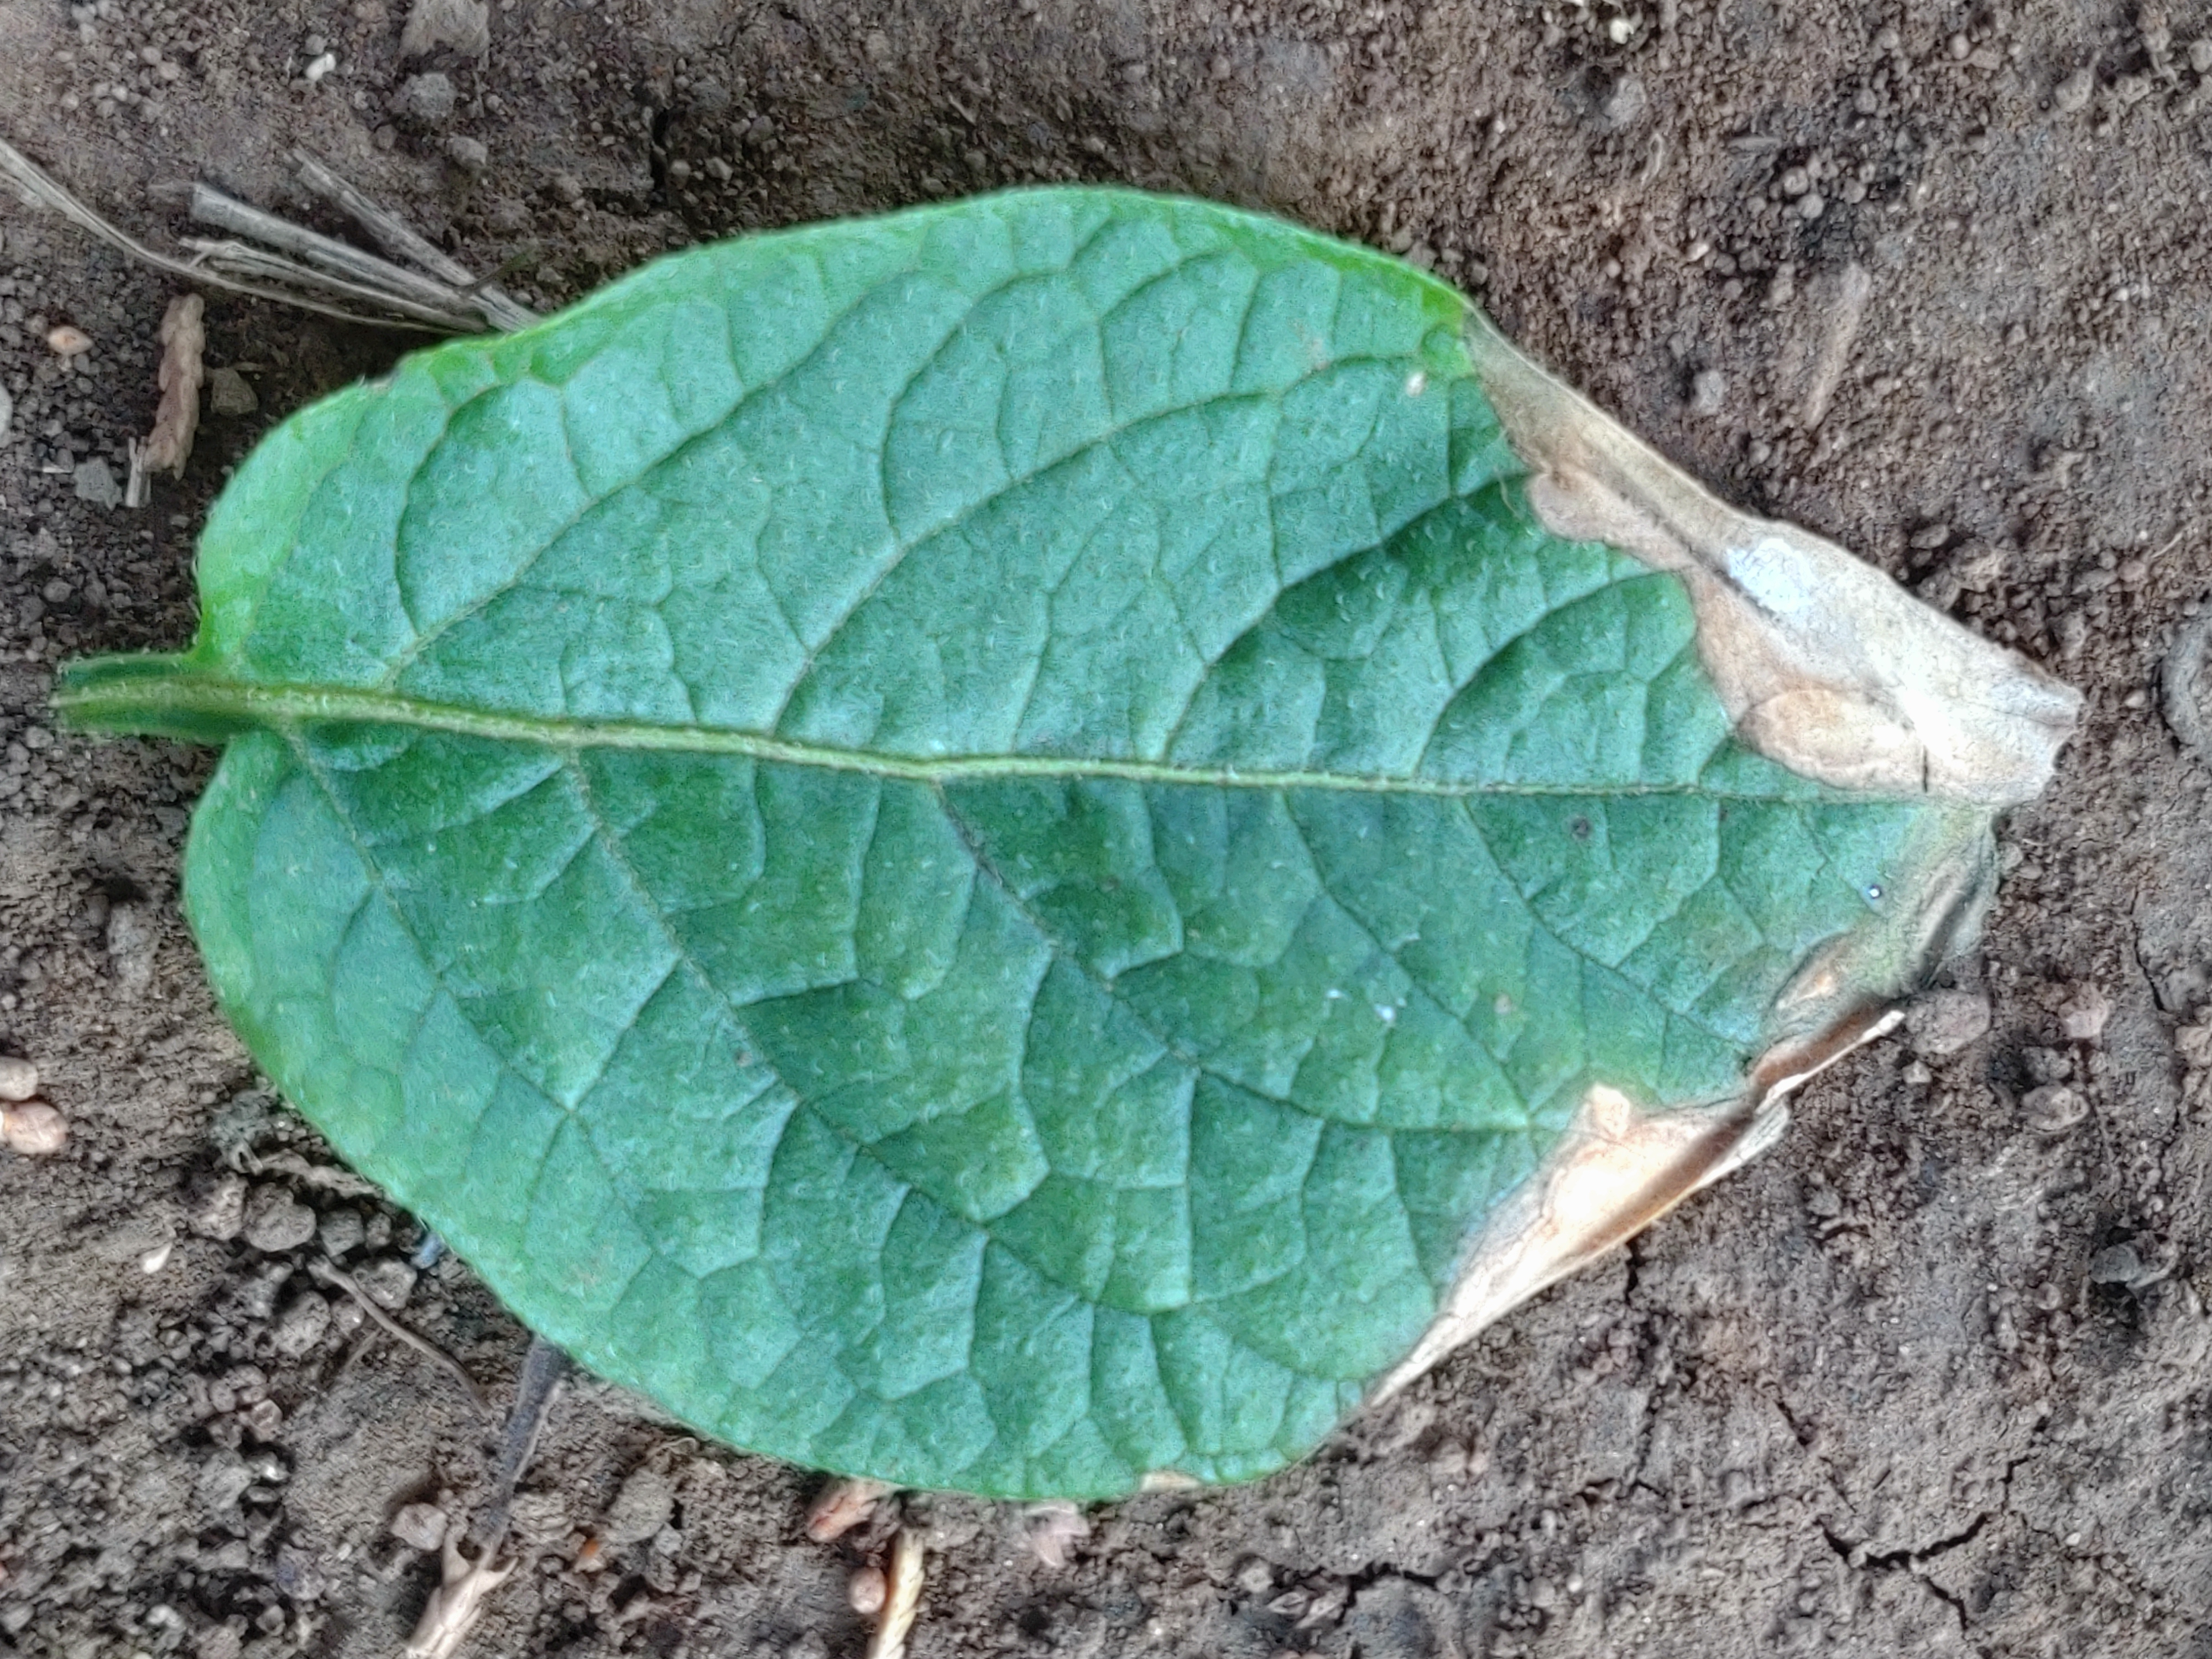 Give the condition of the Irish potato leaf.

early blight
